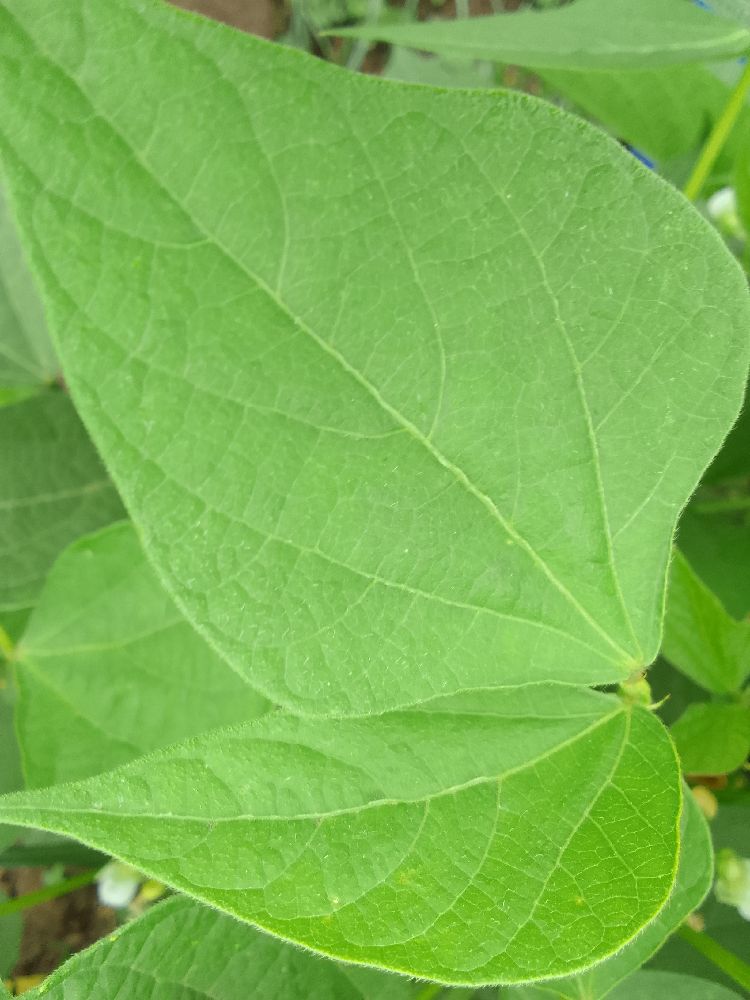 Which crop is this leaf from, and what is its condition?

common bean, healthy
